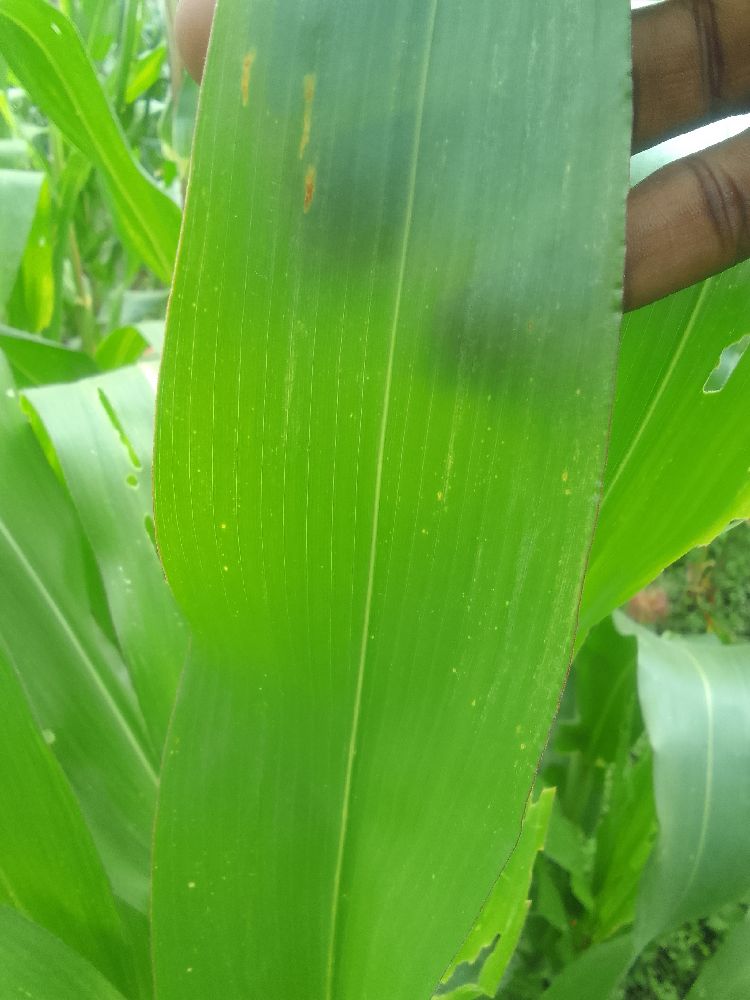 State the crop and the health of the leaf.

maize, healthy
